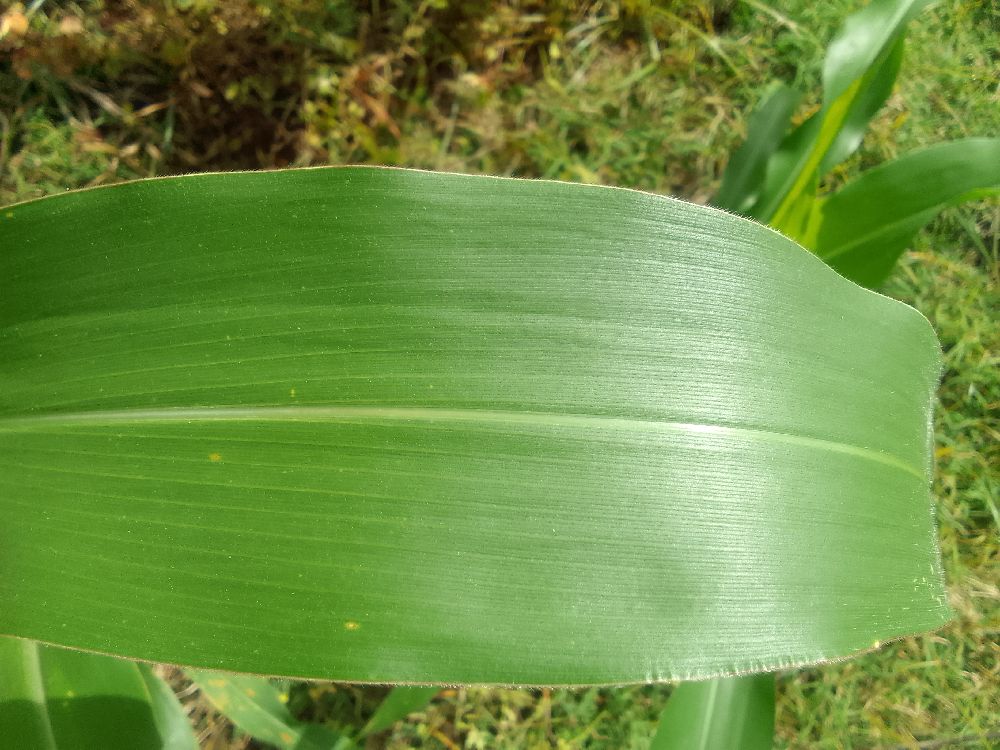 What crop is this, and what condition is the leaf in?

maize, healthy
